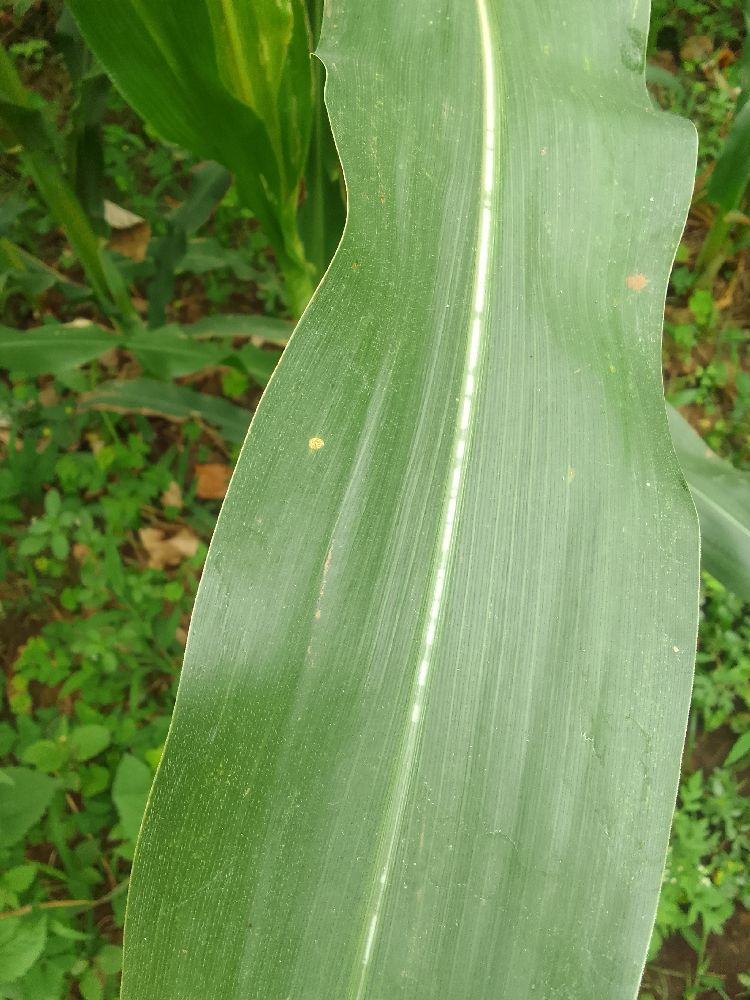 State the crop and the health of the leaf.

maize, healthy
